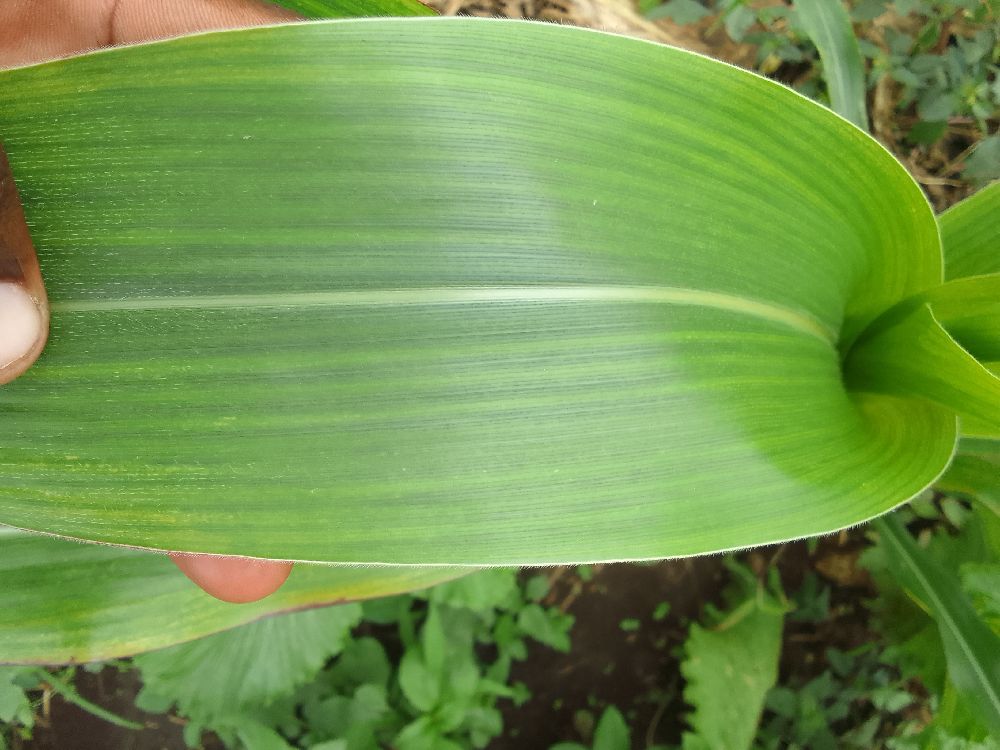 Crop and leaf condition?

maize, maize streak virus
